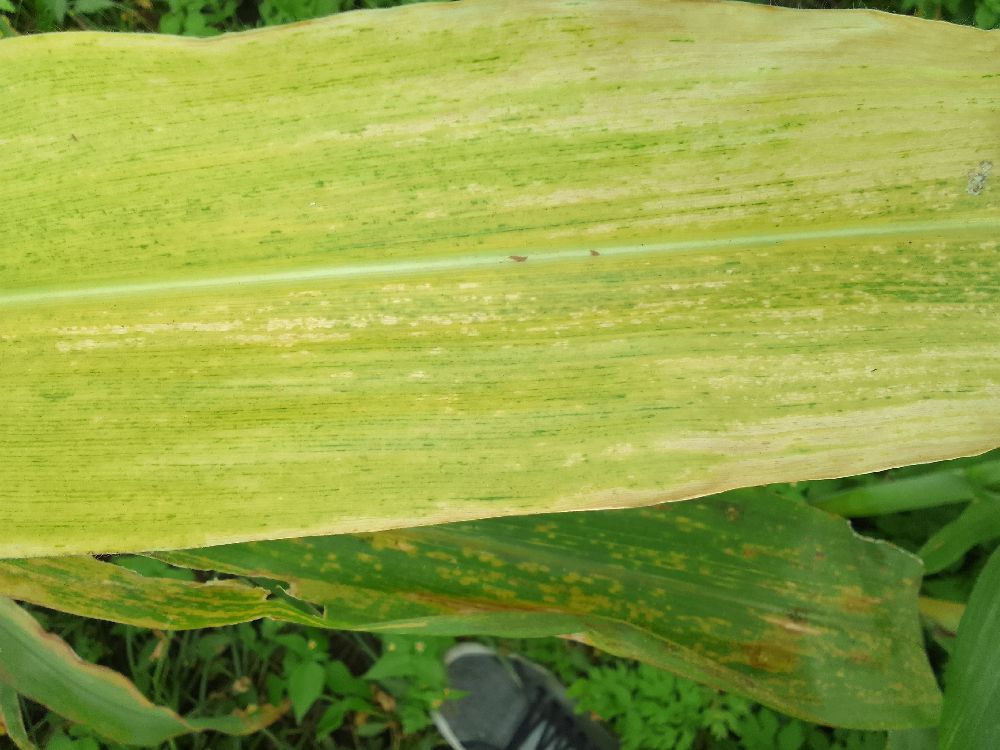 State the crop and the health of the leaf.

maize, maize lethal necrosis
